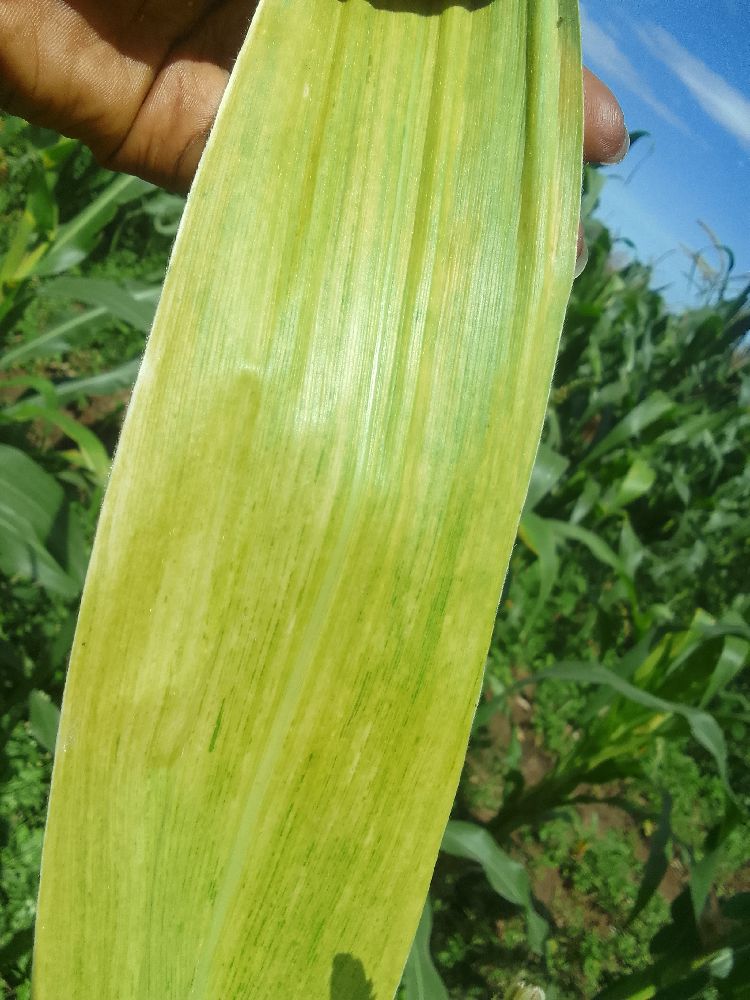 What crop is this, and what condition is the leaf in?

maize, maize lethal necrosis
